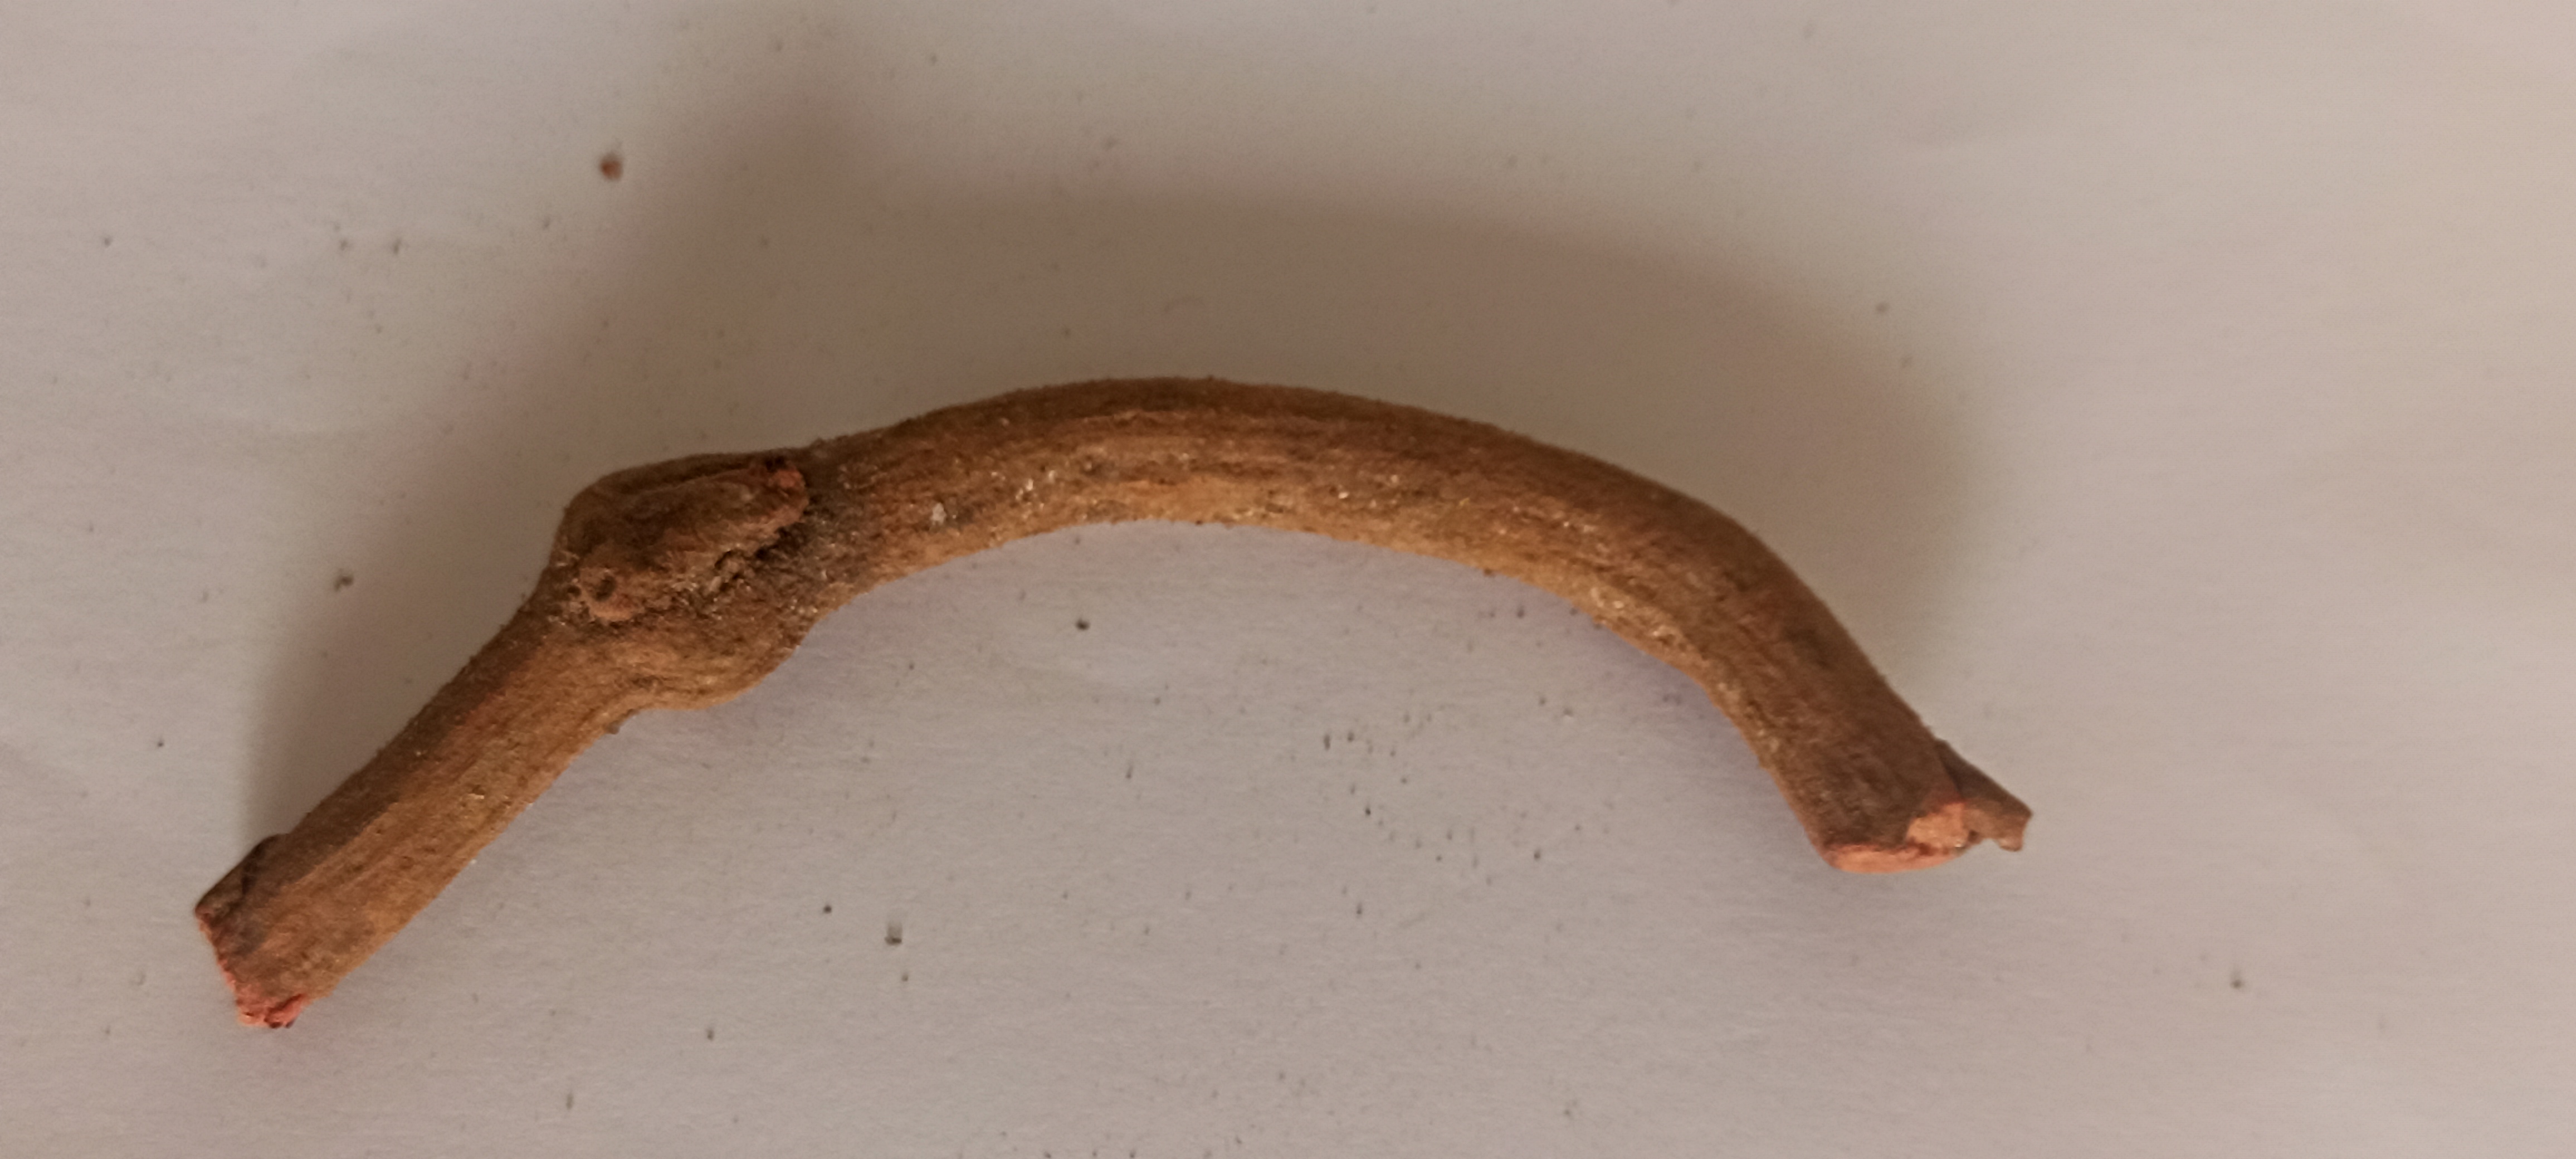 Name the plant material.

manjistha
